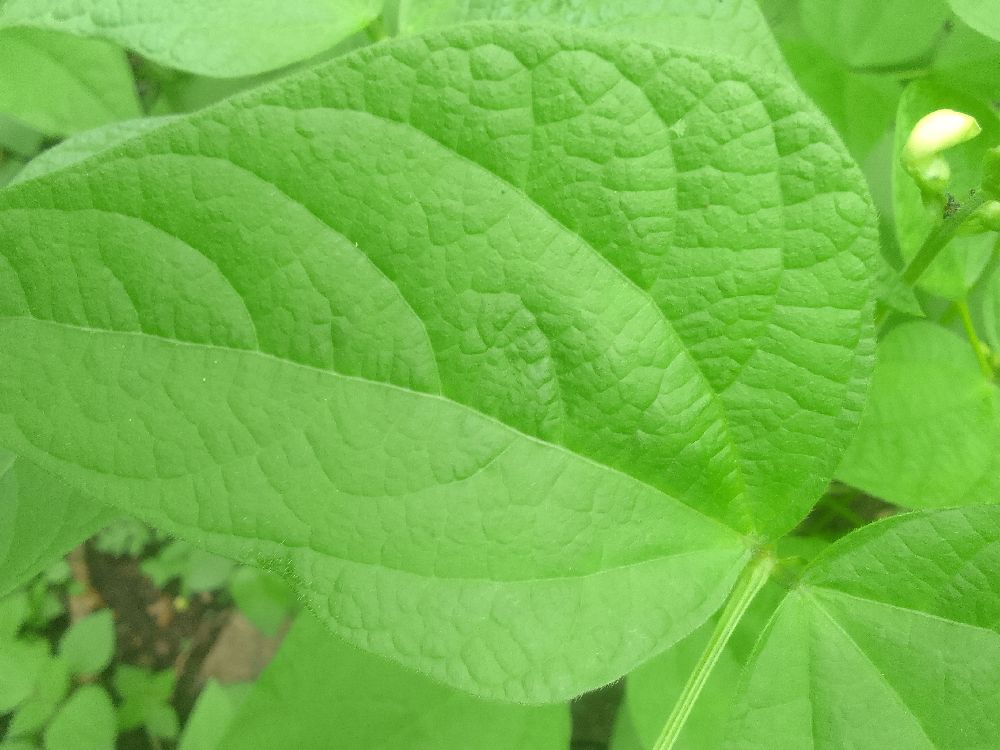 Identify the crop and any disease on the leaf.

common bean, healthy
